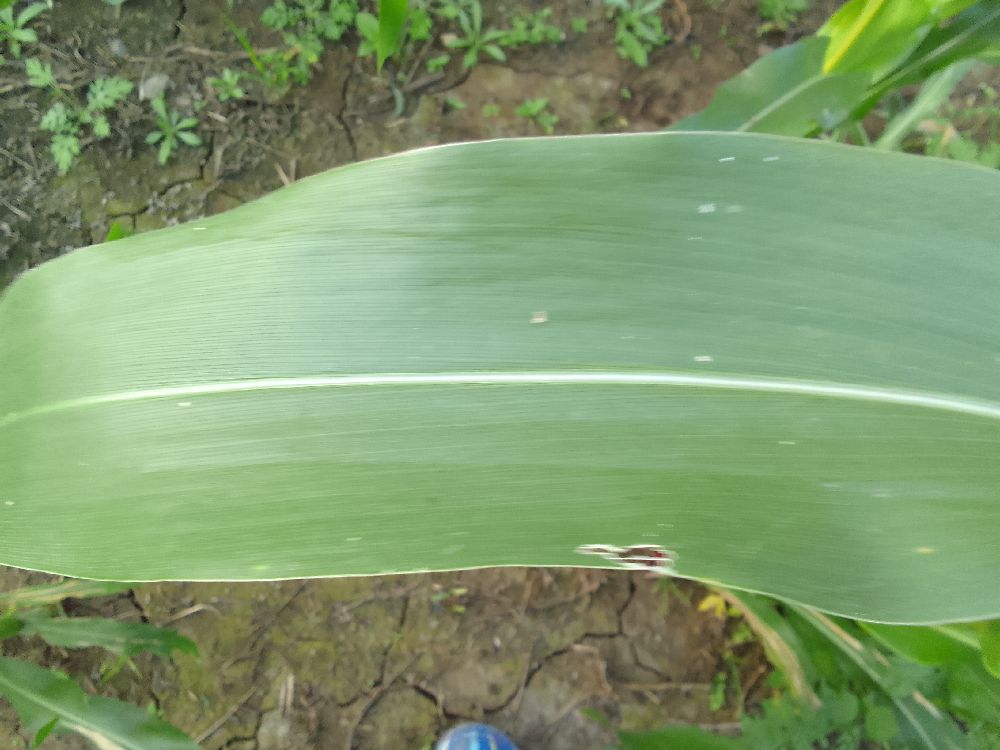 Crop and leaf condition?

maize, healthy
